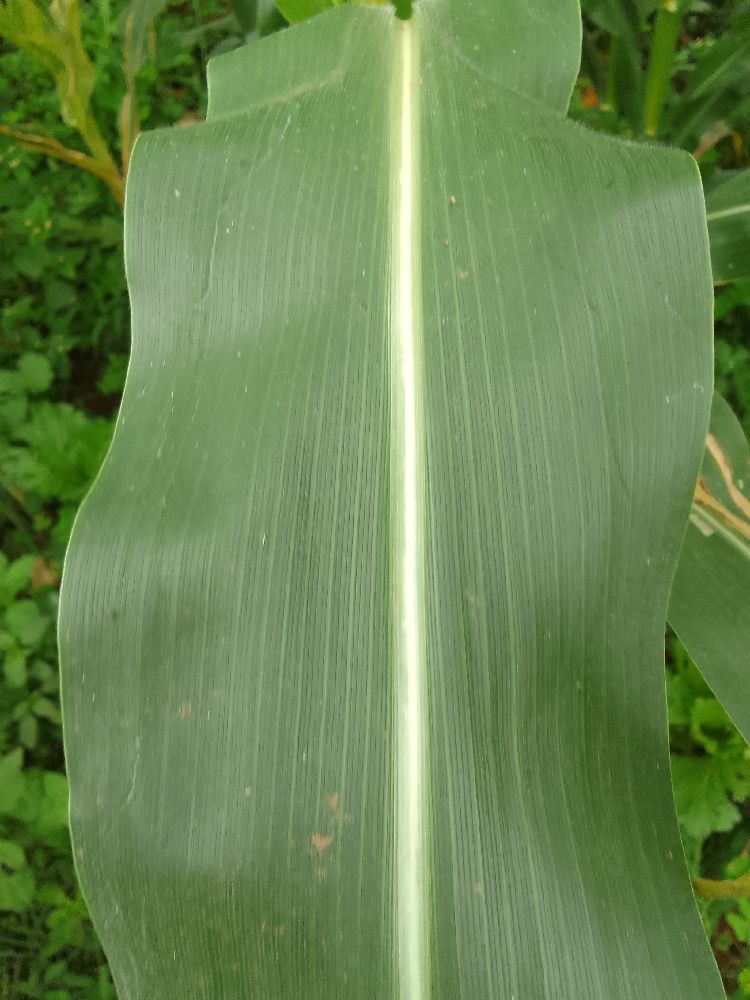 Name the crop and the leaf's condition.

maize, healthy
